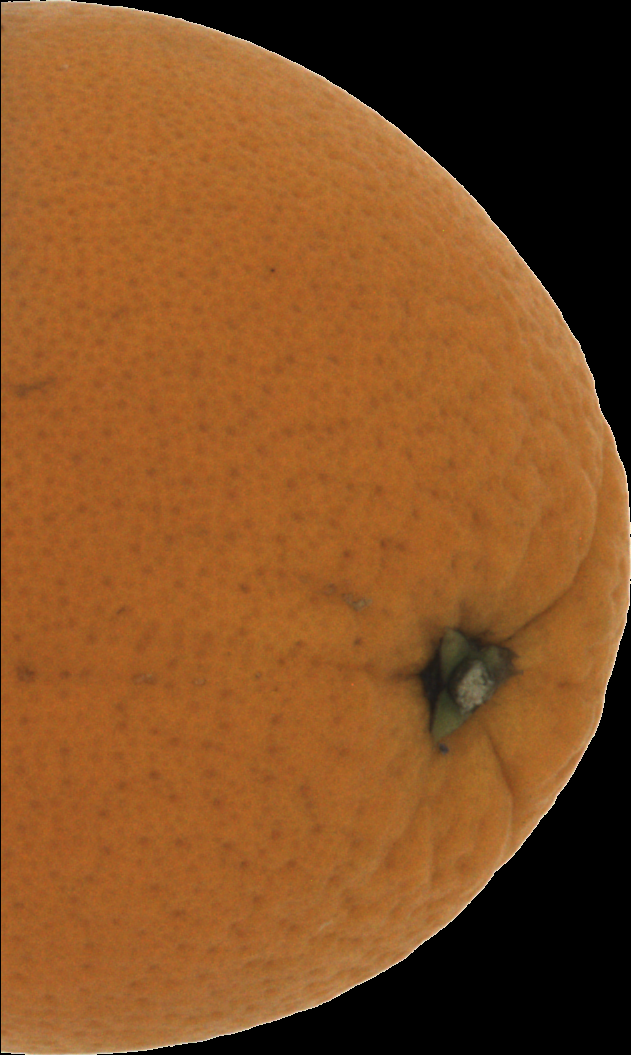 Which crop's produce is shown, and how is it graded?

orange, good
